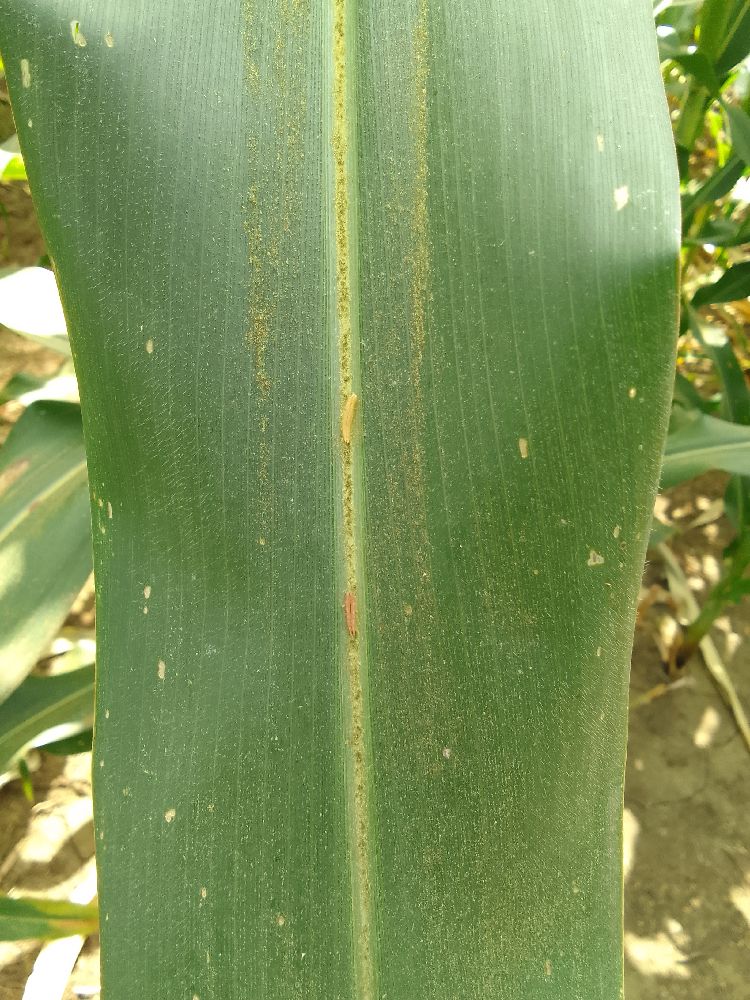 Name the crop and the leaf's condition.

maize, healthy
